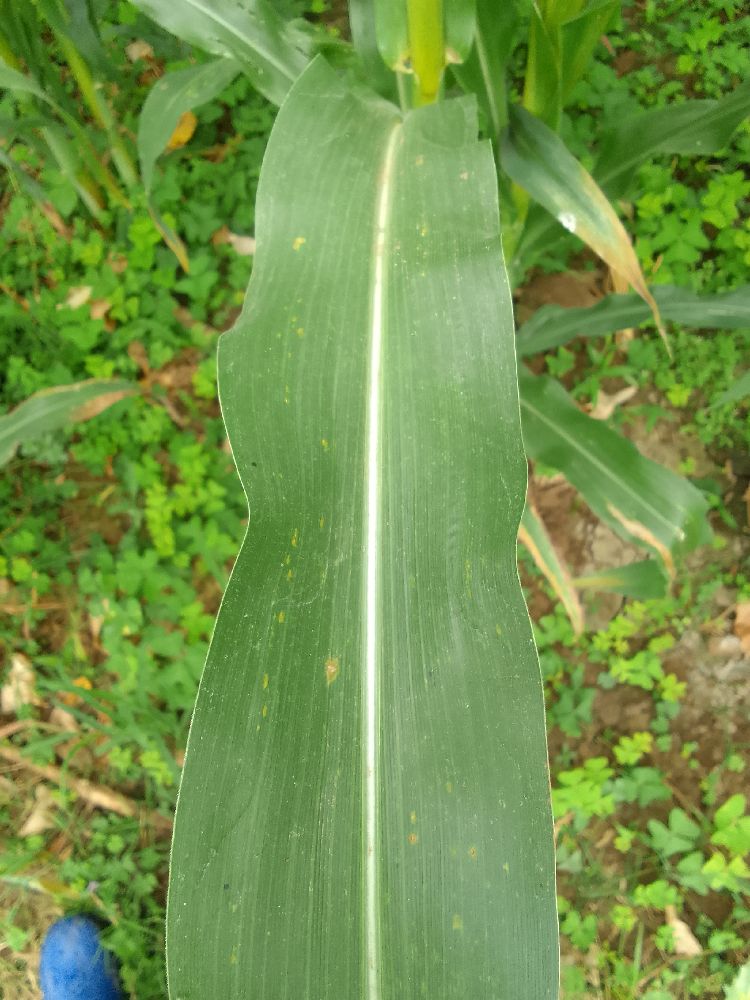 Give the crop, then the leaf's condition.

maize, healthy
